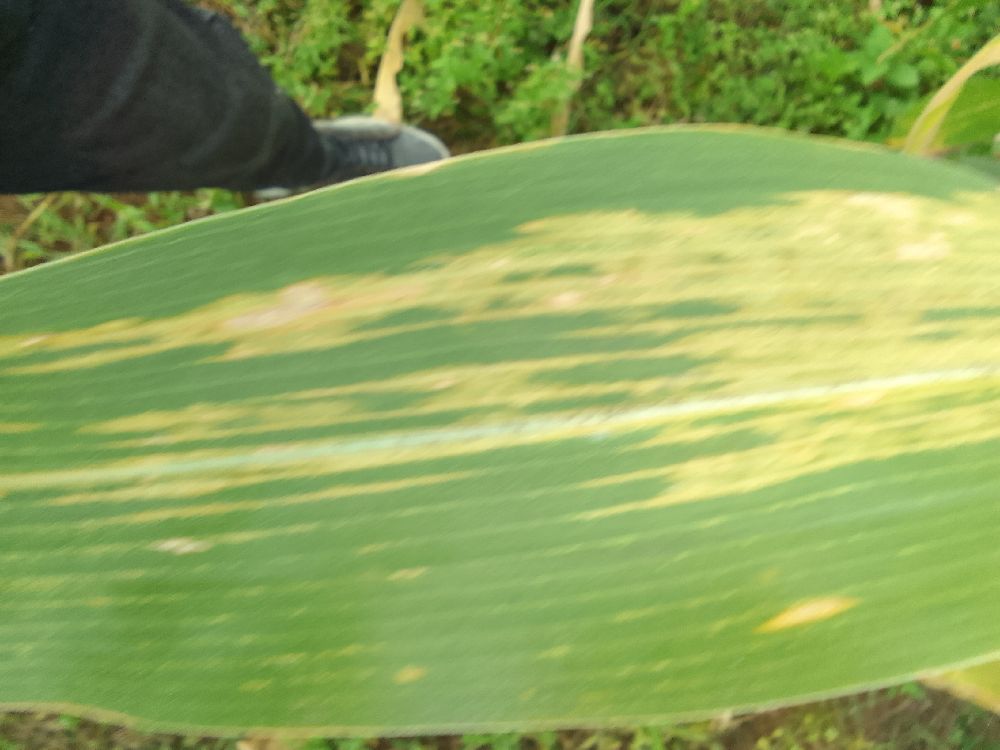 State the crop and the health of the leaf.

maize, maize lethal necrosis
